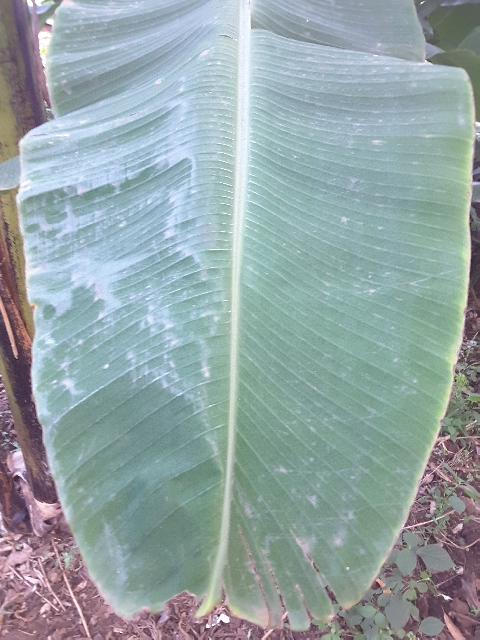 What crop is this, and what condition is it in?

banana, healthy
